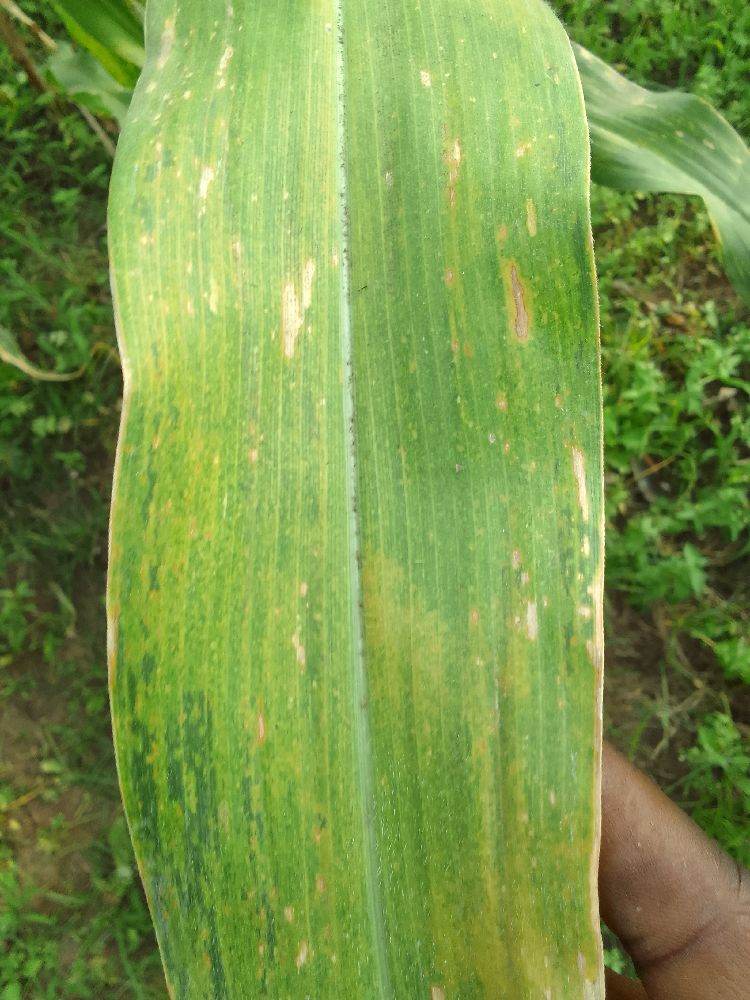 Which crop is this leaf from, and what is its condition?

maize, maize lethal necrosis
